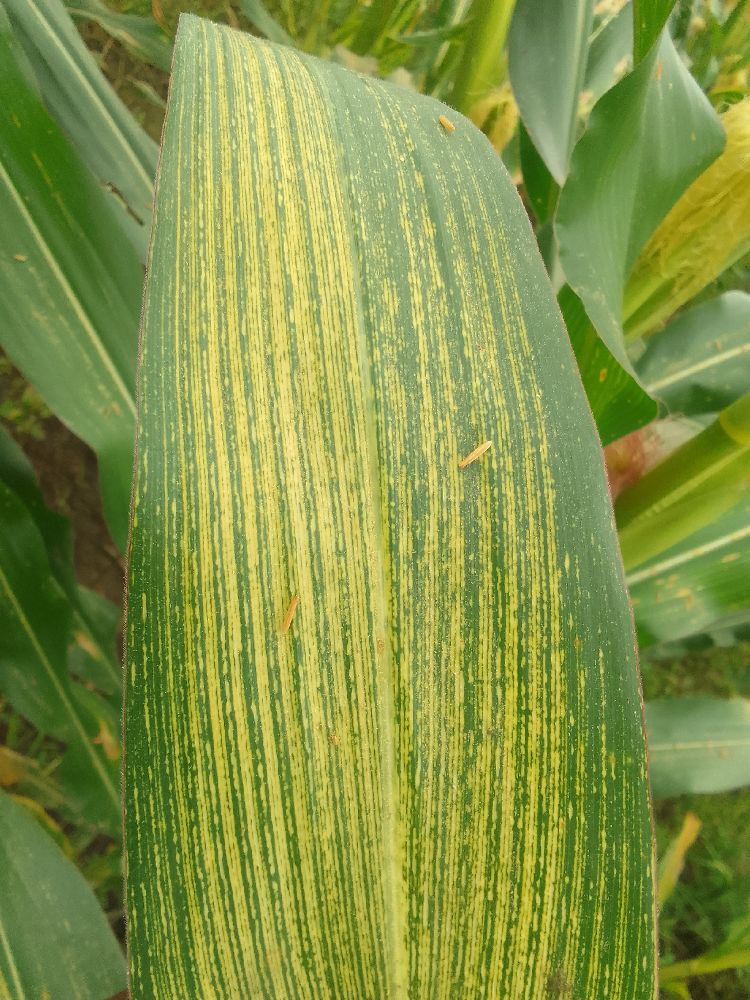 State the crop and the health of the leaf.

maize, maize streak virus
